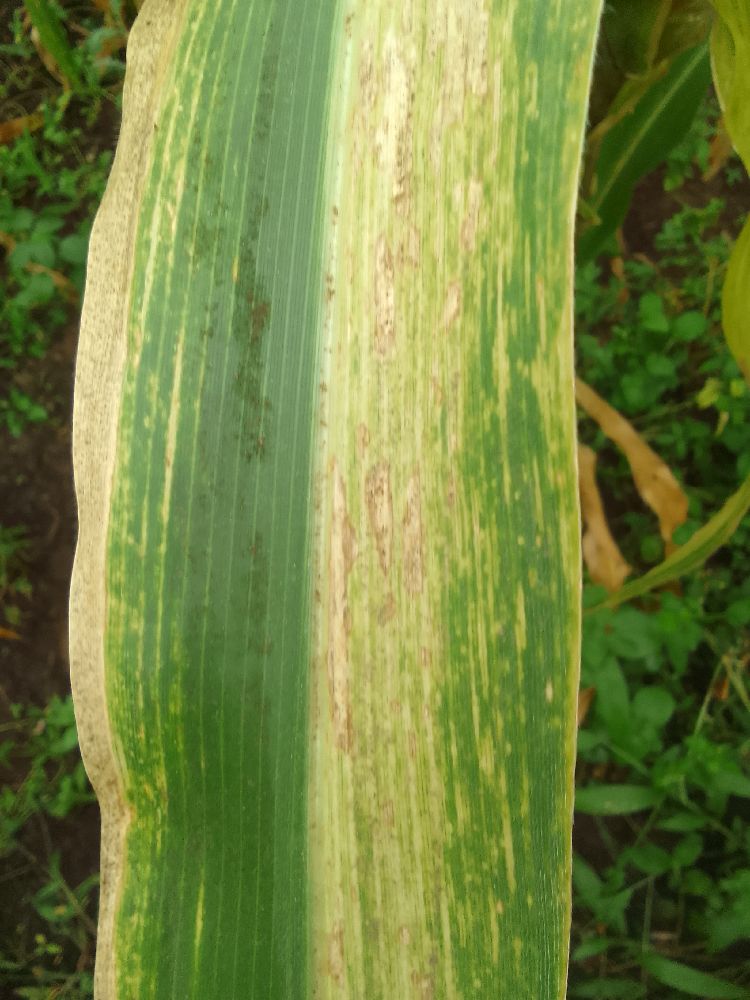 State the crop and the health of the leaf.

maize, maize lethal necrosis
